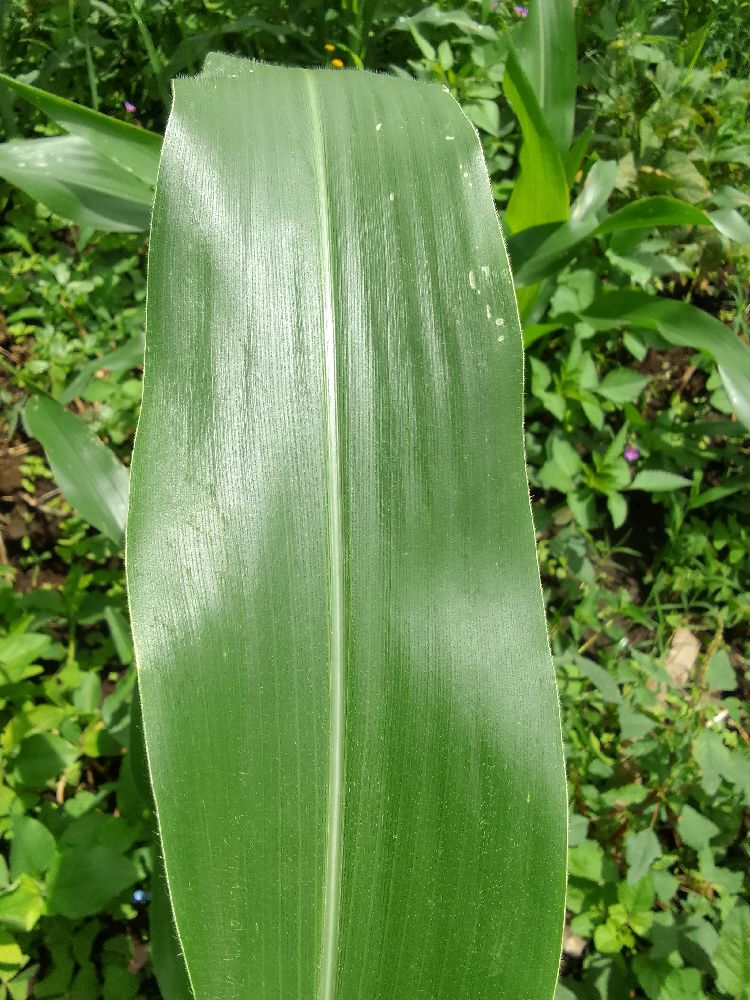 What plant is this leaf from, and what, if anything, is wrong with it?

maize, healthy
